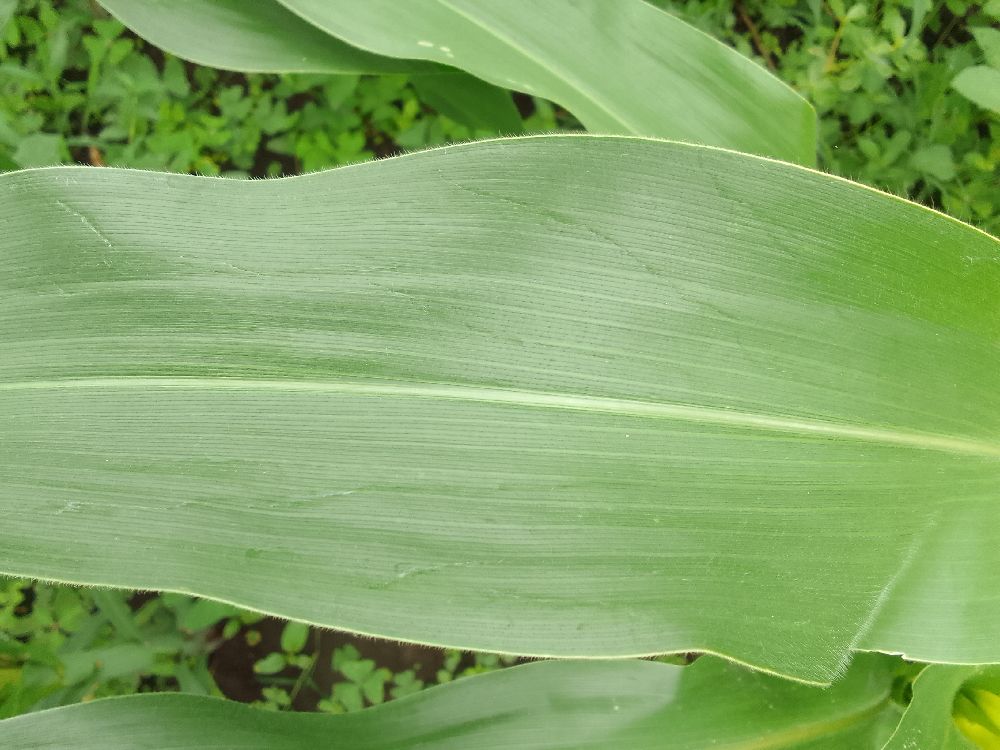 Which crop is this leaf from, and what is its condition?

maize, healthy
